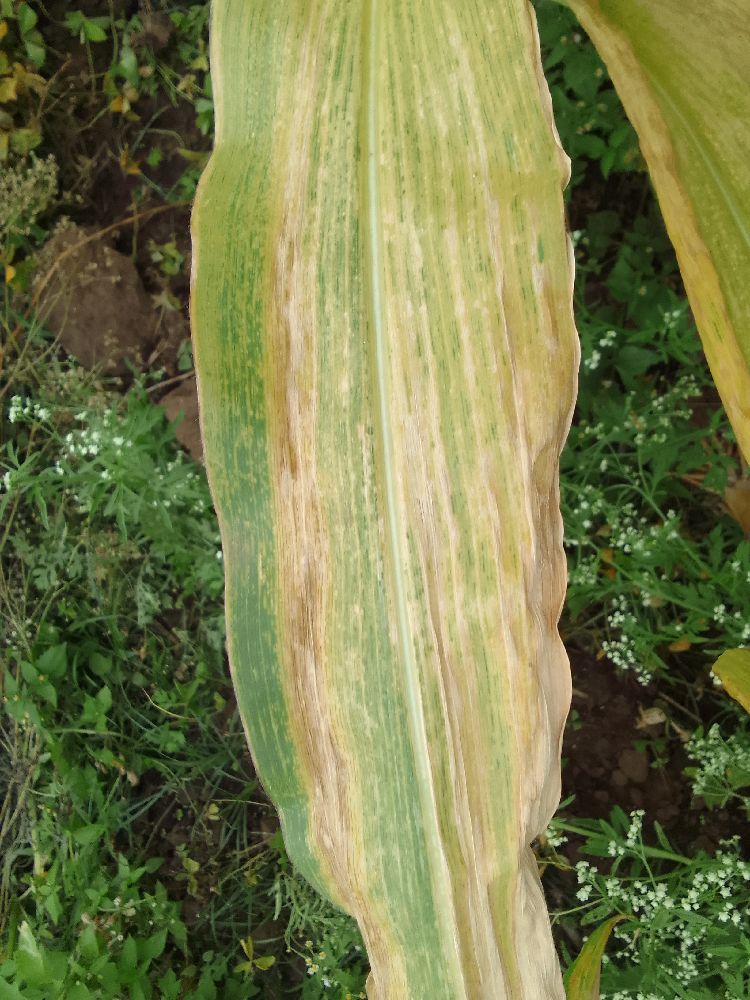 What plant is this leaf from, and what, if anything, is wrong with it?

maize, maize lethal necrosis
